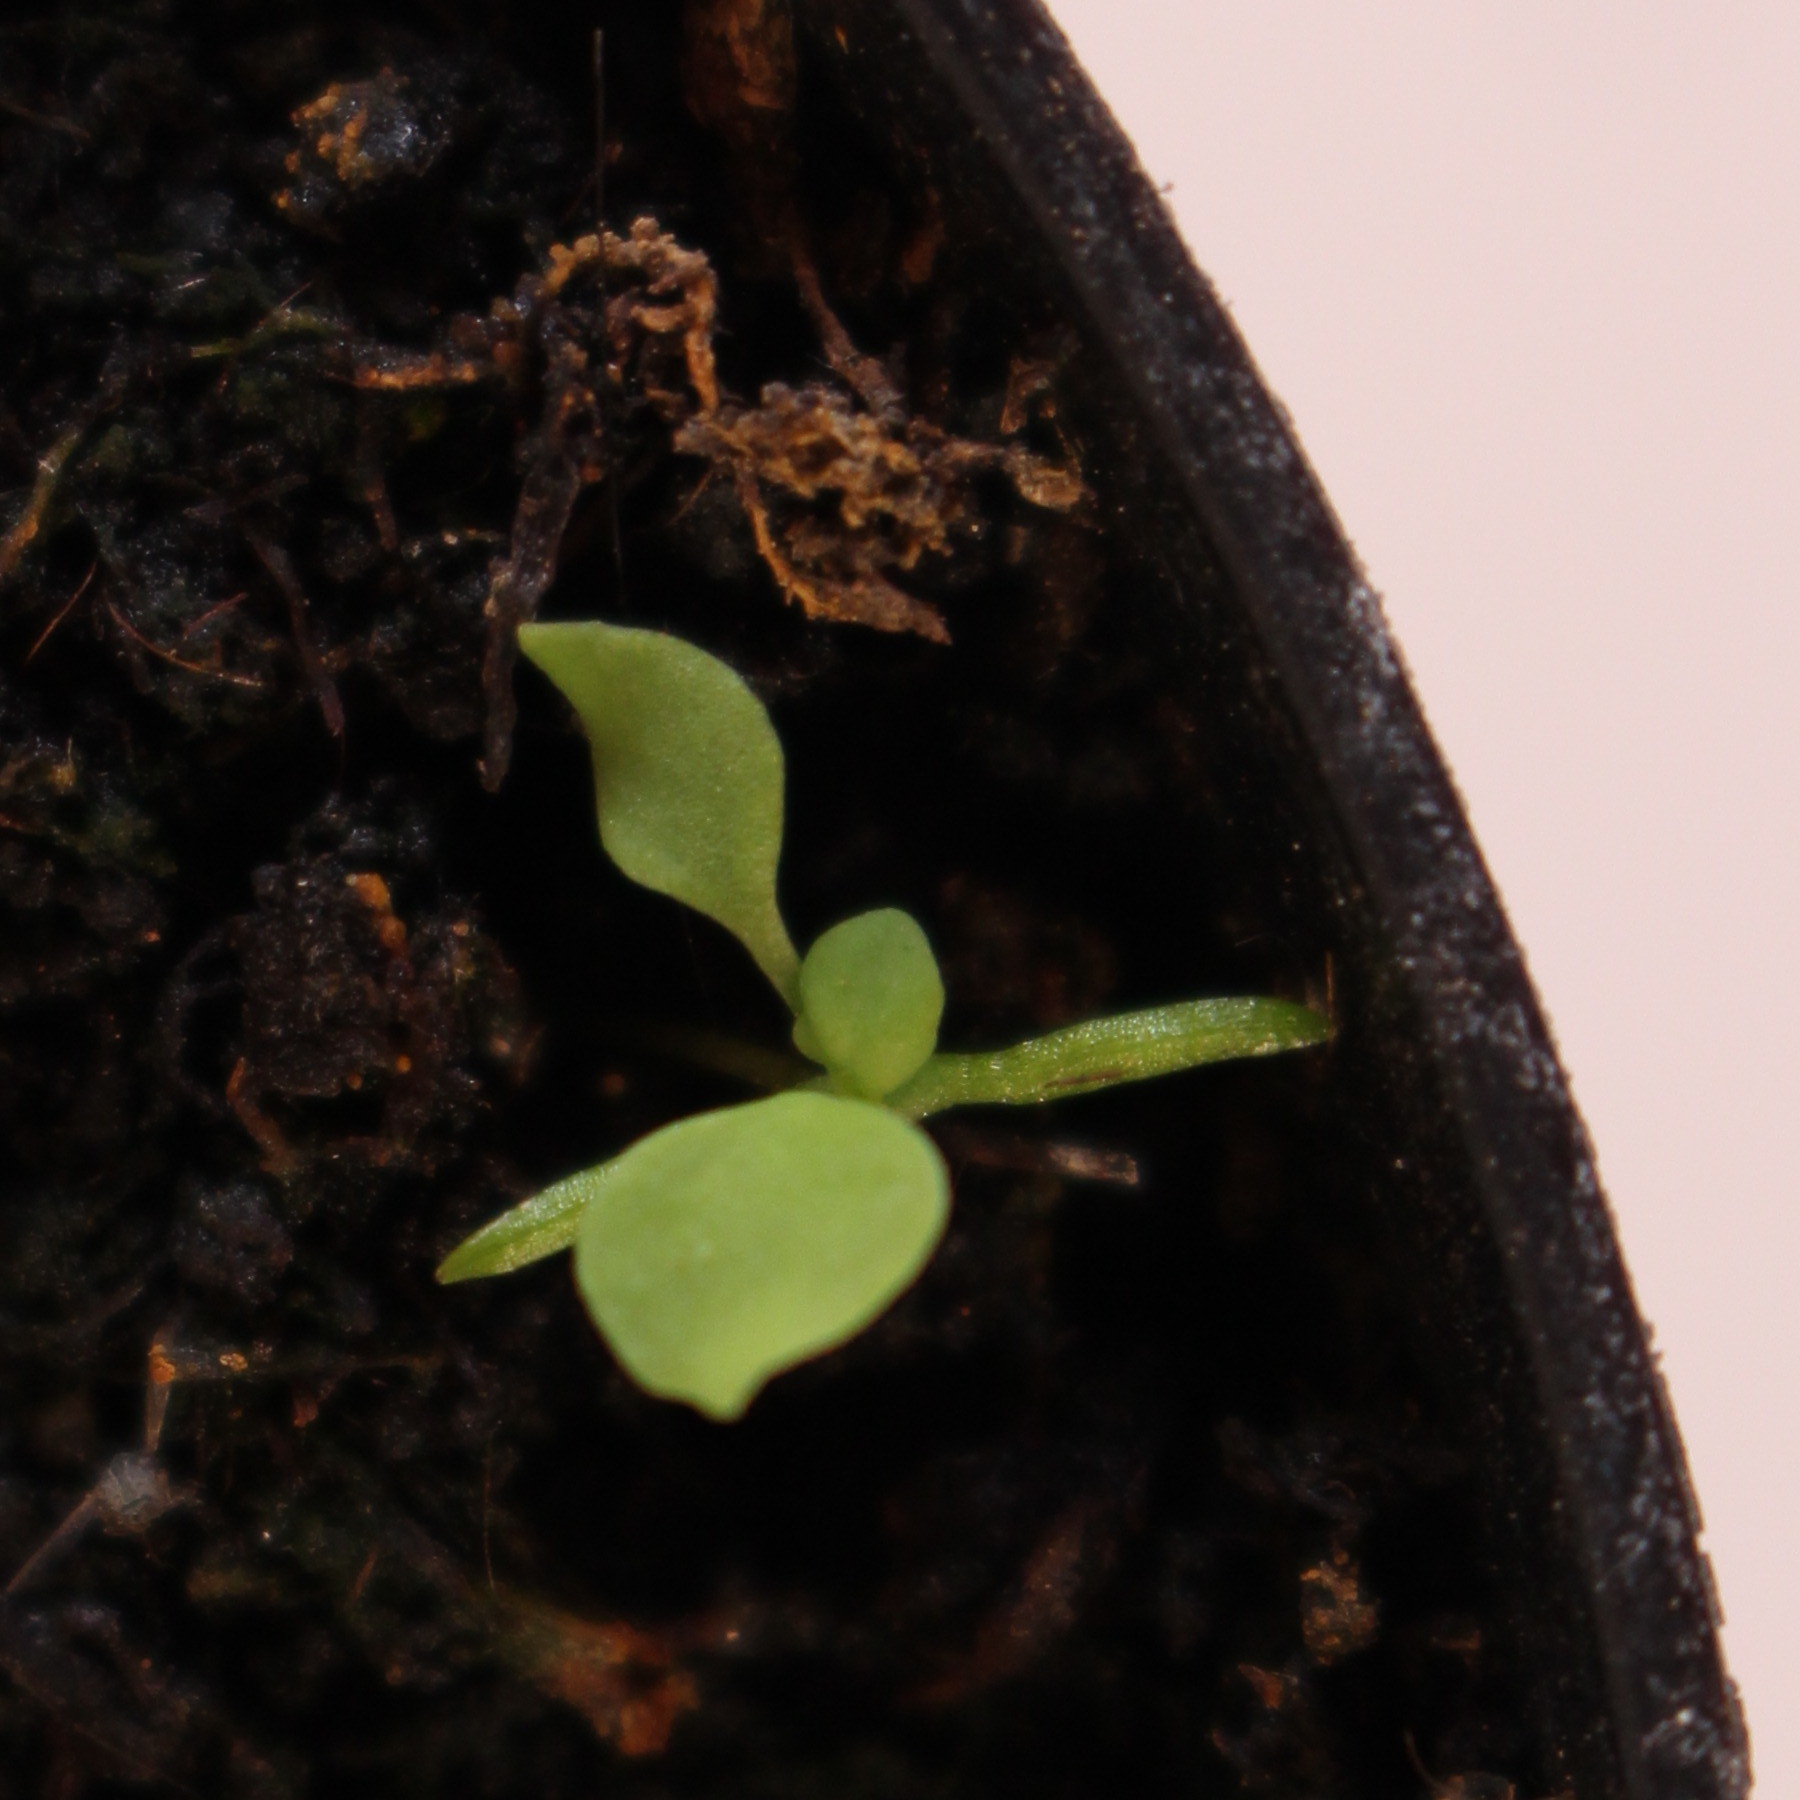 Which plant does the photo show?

Papaver rhoeas
